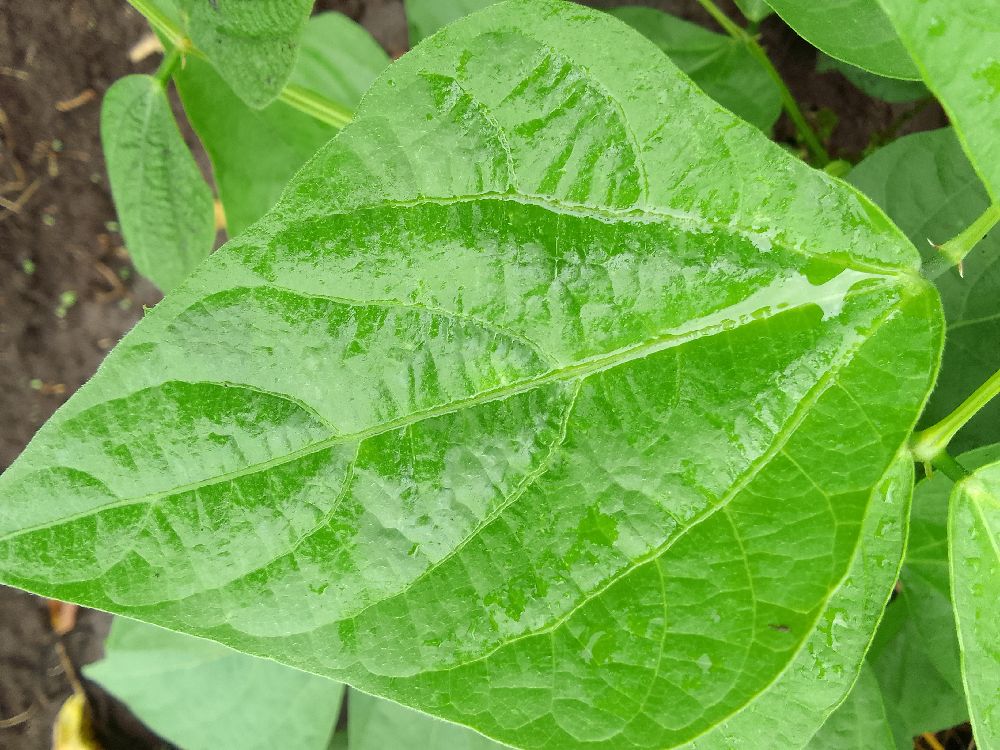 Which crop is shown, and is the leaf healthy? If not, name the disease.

common bean, healthy
